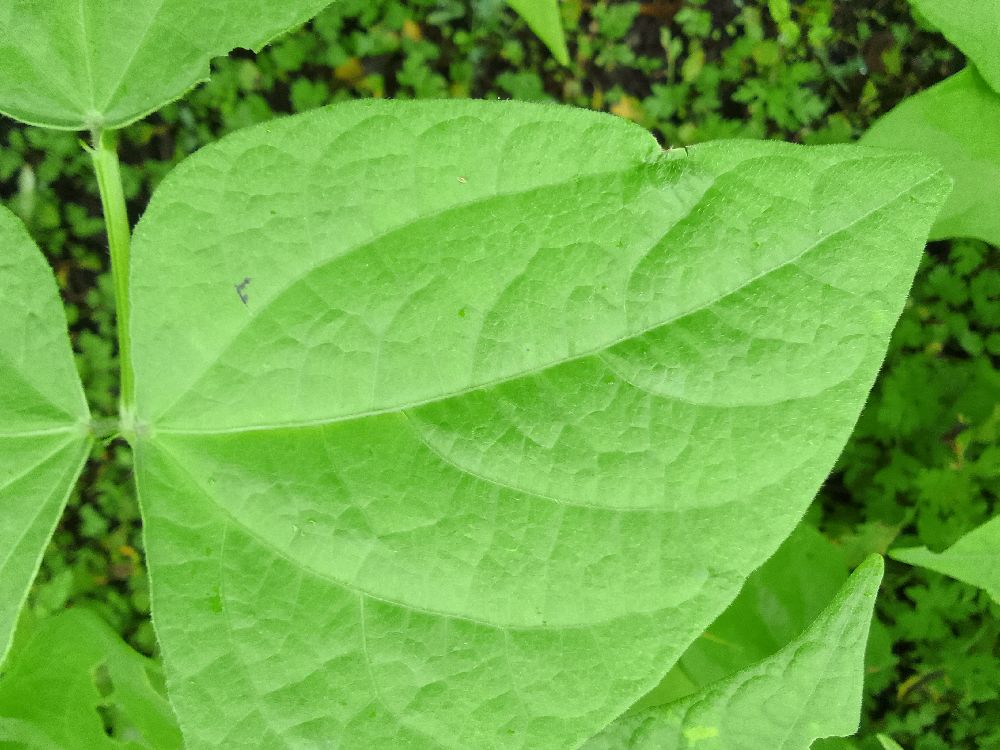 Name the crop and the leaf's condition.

common bean, healthy
